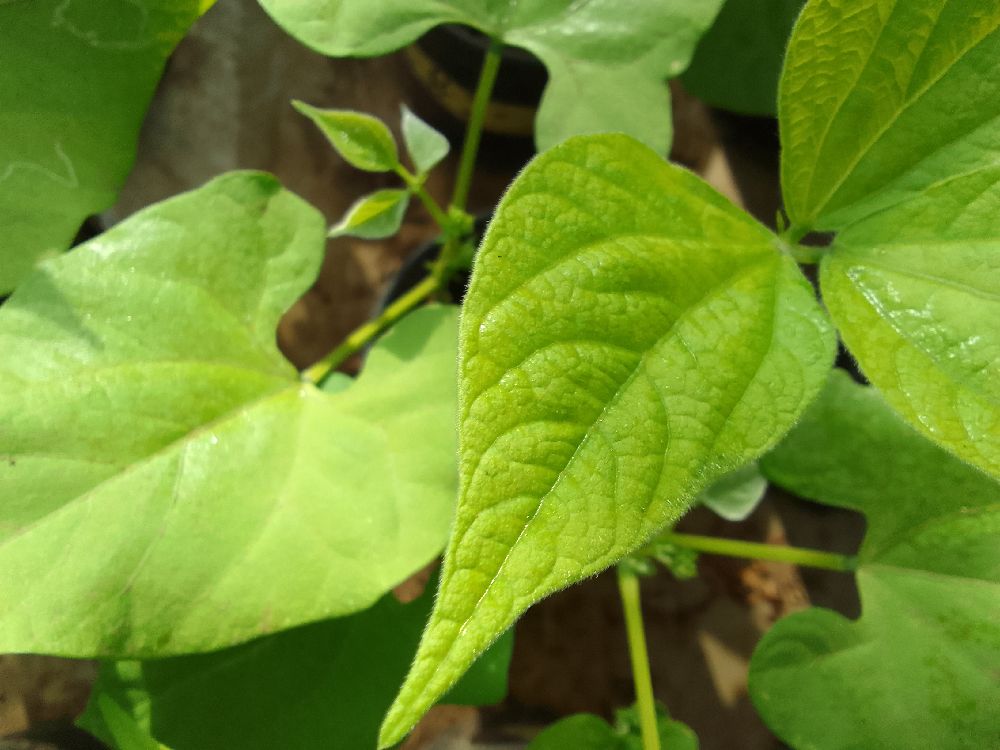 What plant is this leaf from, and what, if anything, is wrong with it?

common bean, healthy
